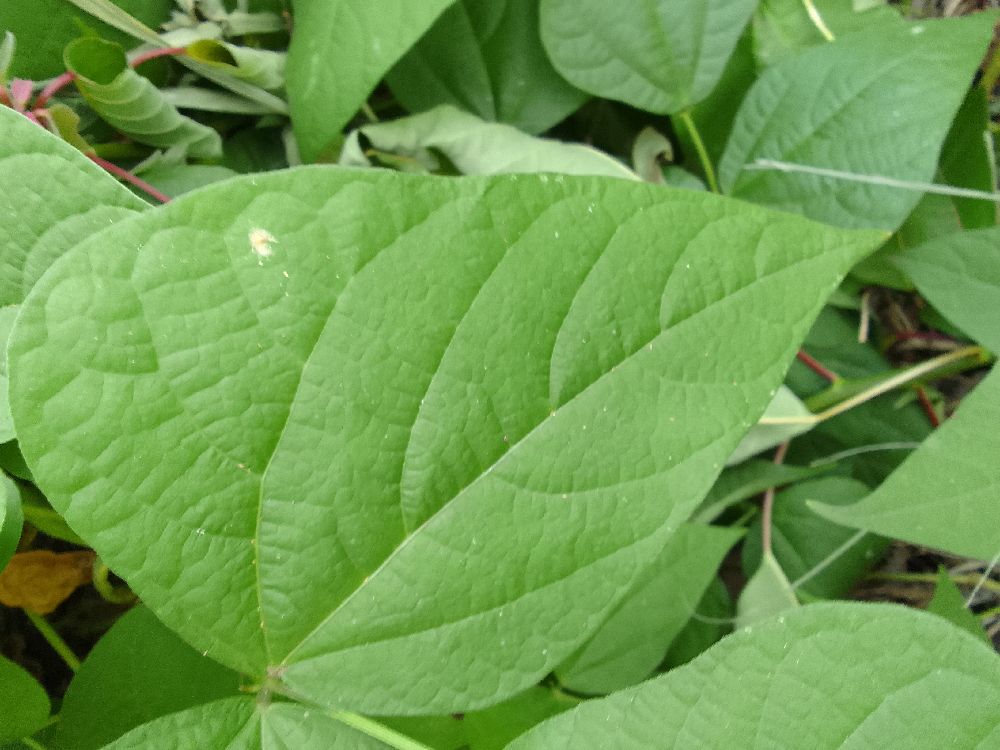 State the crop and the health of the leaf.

common bean, healthy
